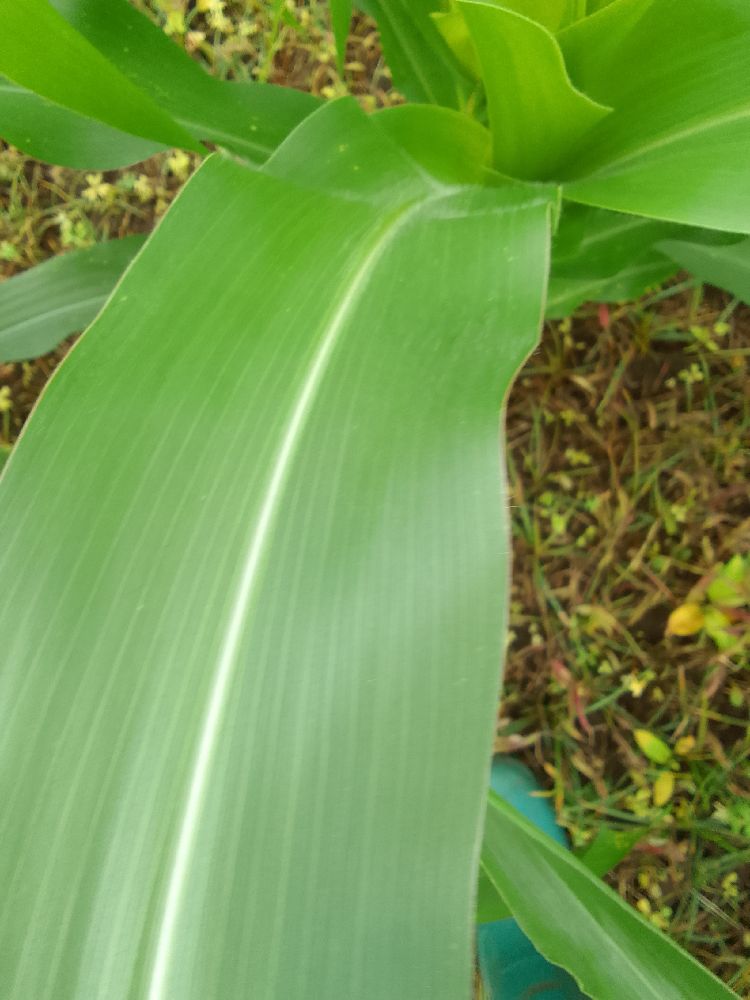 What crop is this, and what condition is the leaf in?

maize, healthy
